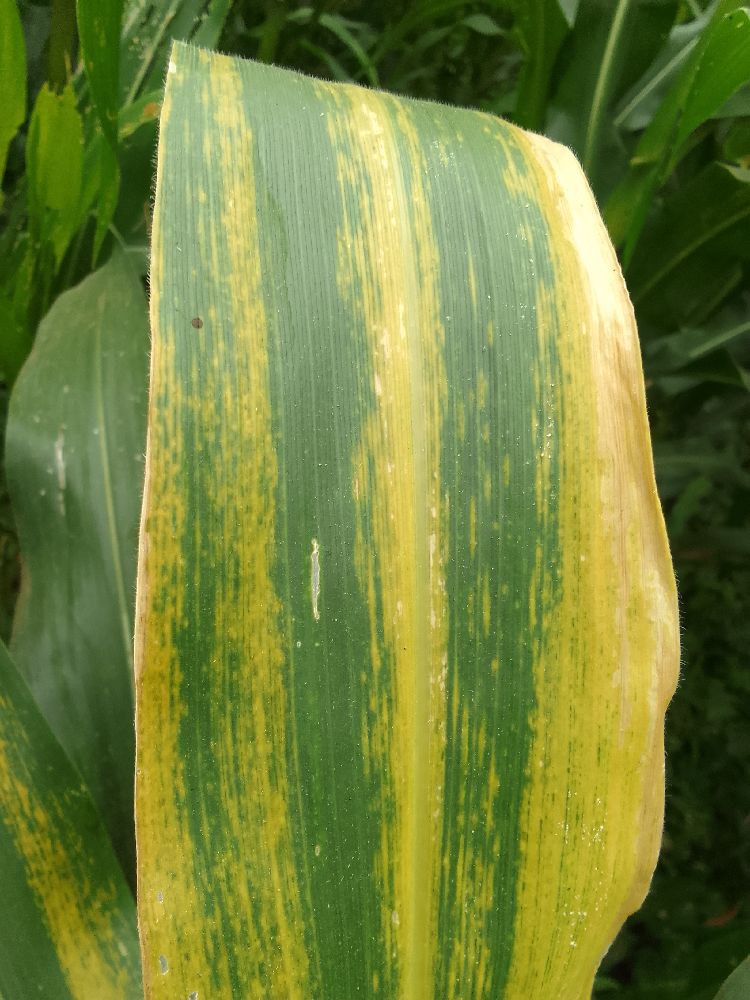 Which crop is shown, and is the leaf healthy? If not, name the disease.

maize, maize lethal necrosis
